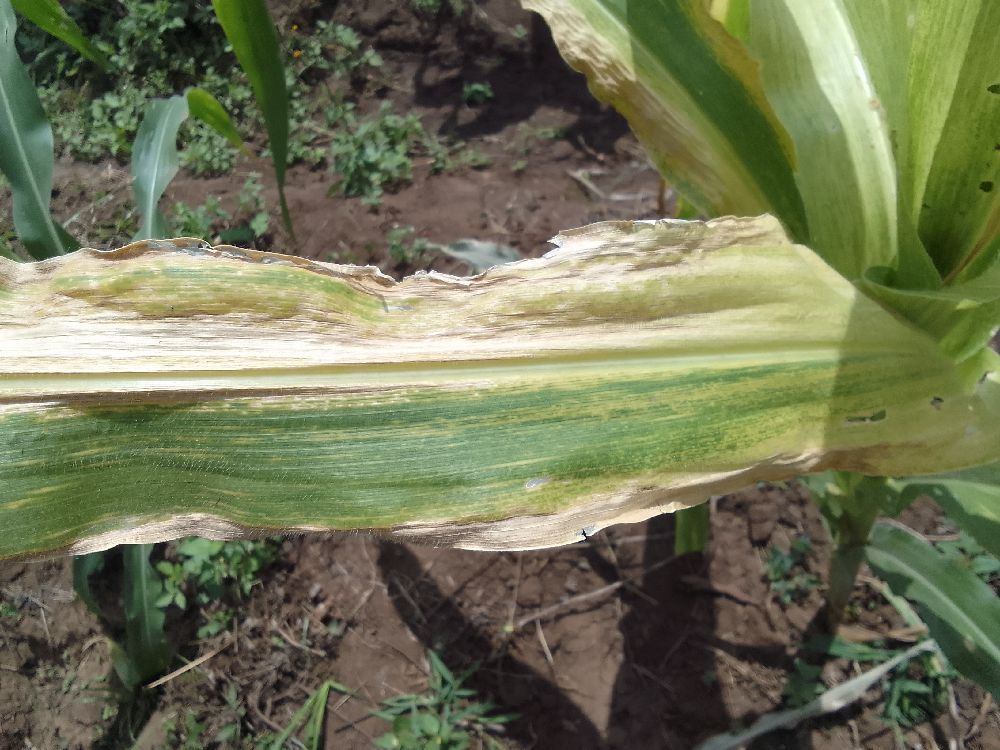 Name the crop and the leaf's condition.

maize, maize lethal necrosis
